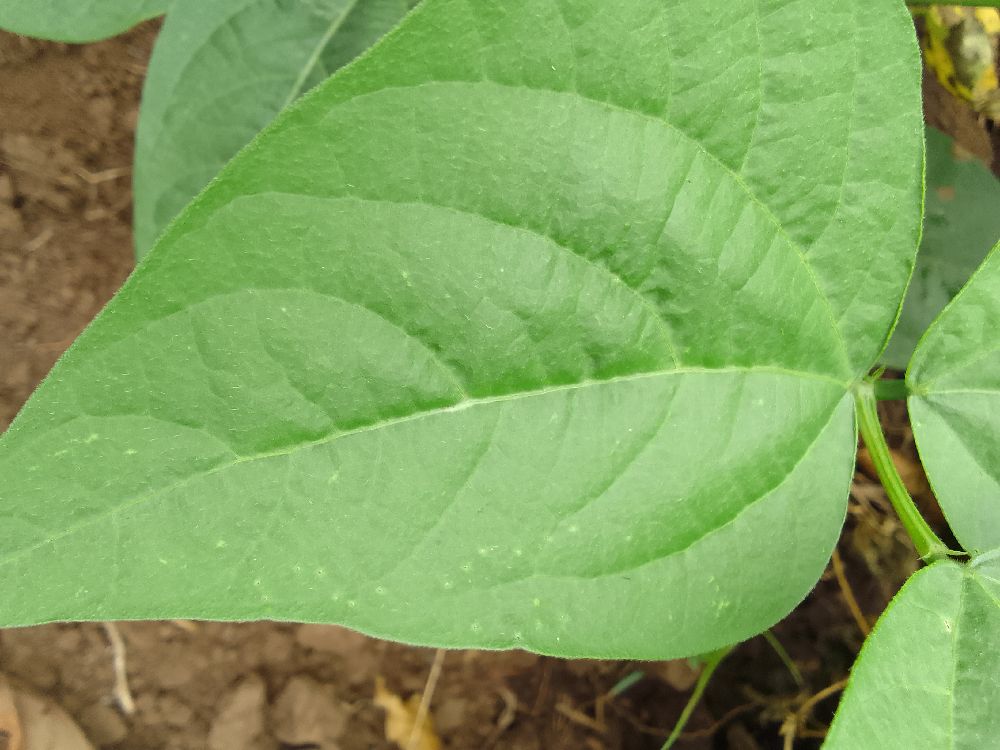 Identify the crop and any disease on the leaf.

common bean, healthy
